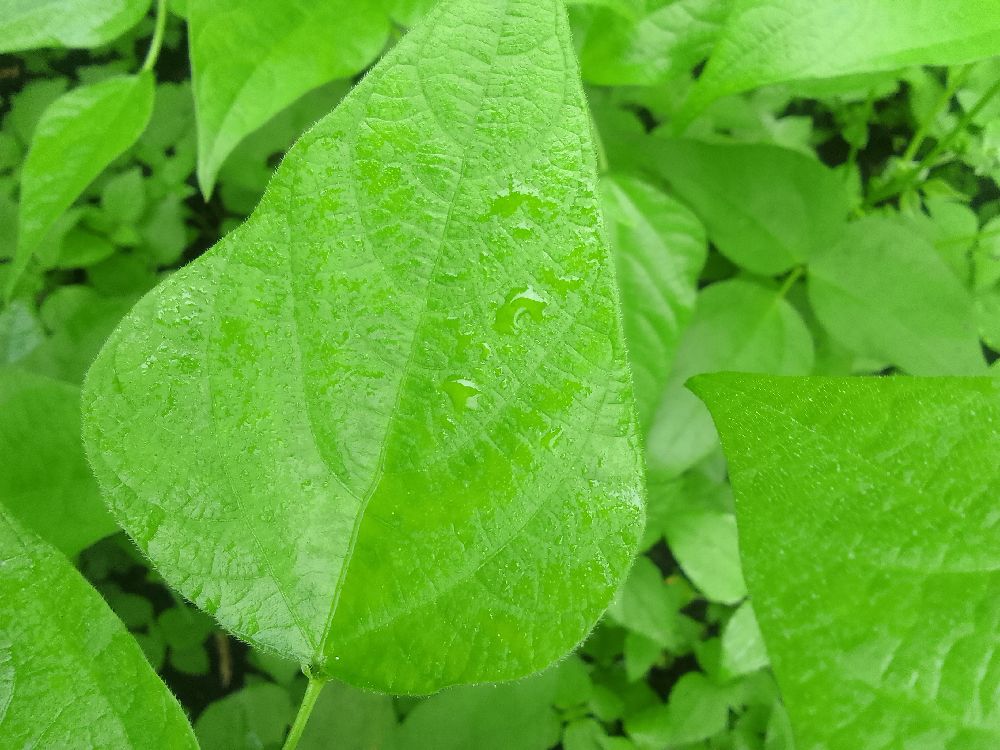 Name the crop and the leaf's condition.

common bean, healthy
